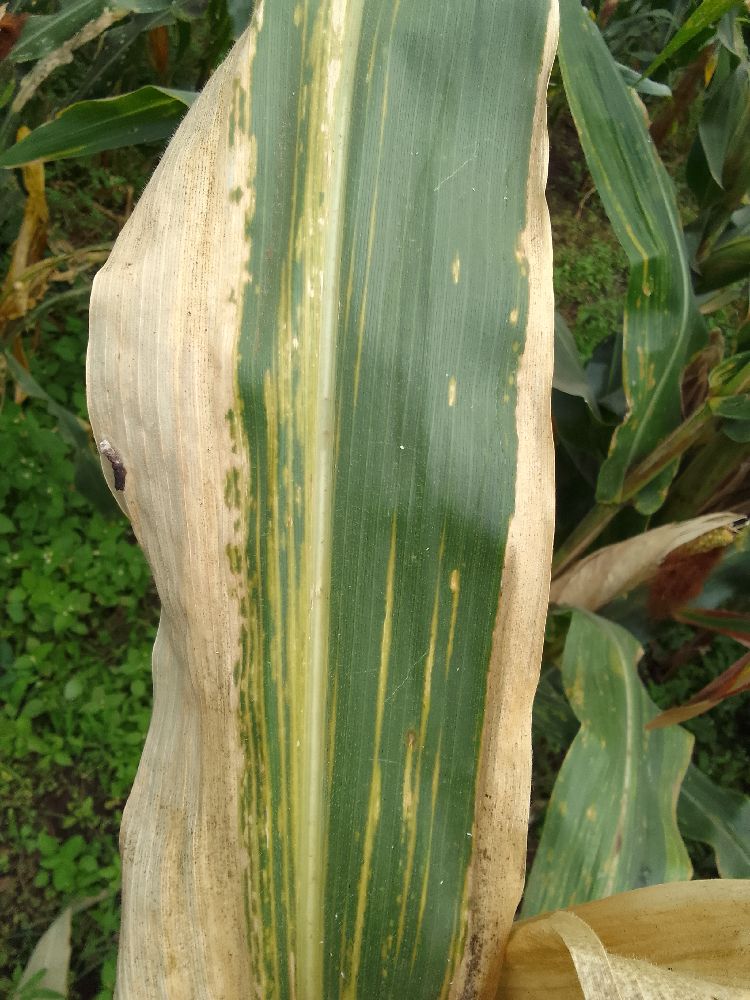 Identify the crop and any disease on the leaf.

maize, maize lethal necrosis
